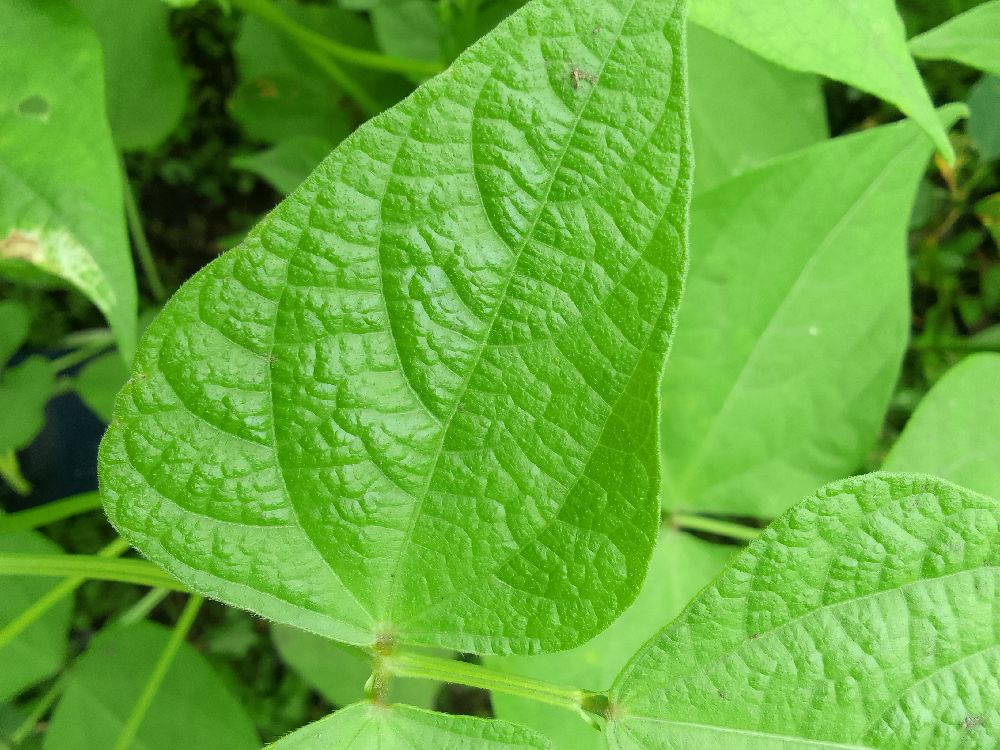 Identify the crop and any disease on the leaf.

common bean, healthy
